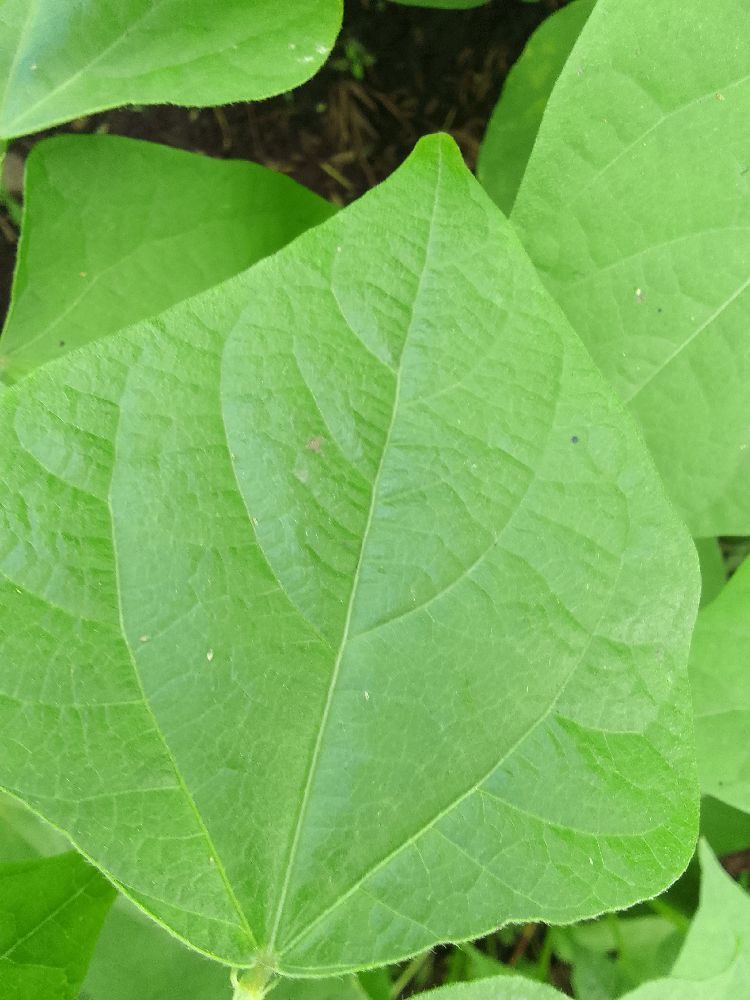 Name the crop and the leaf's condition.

common bean, healthy
